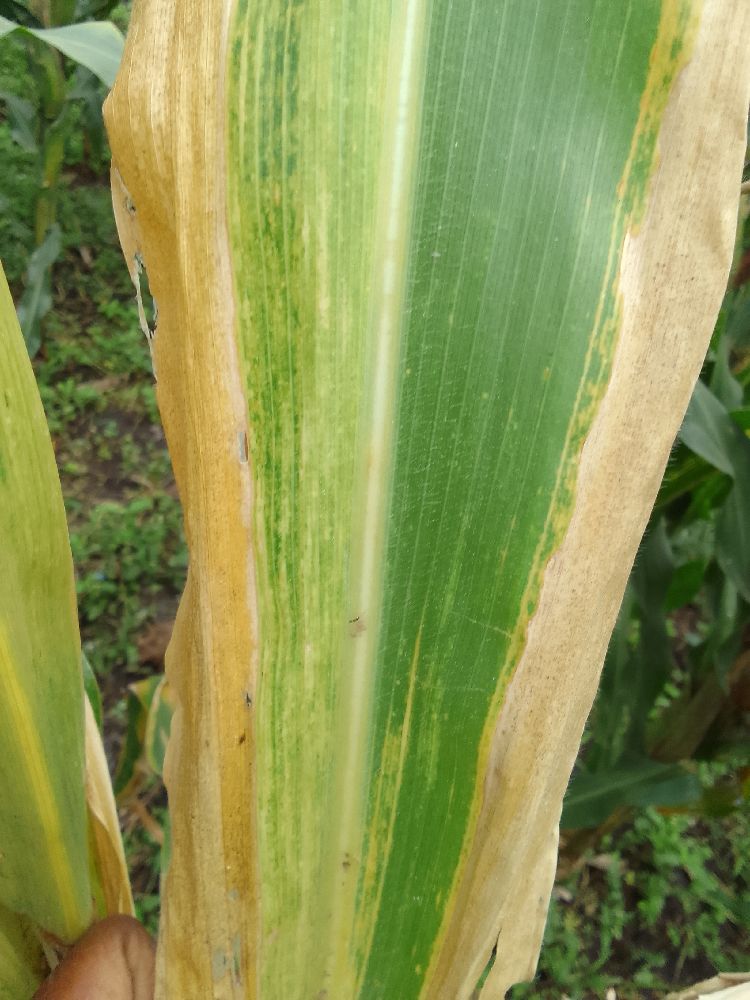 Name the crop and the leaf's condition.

maize, maize lethal necrosis
